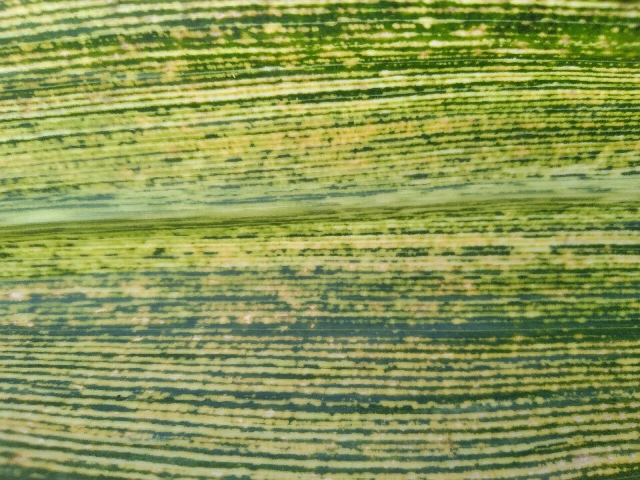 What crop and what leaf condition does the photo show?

maize, maize streak virus
